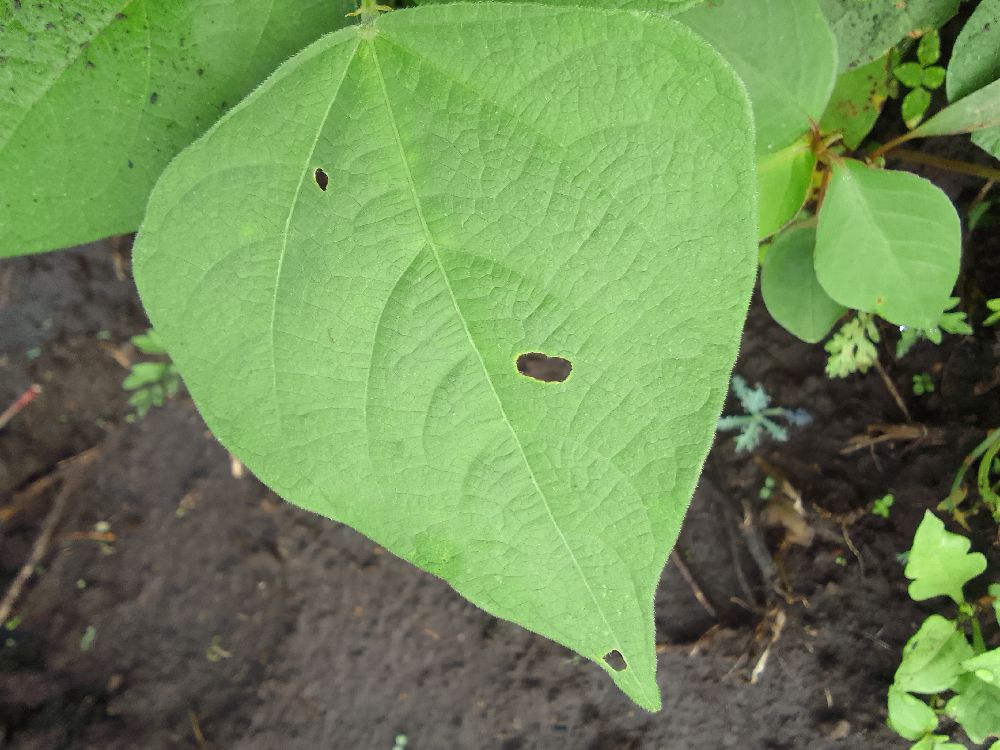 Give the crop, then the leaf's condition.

common bean, healthy
